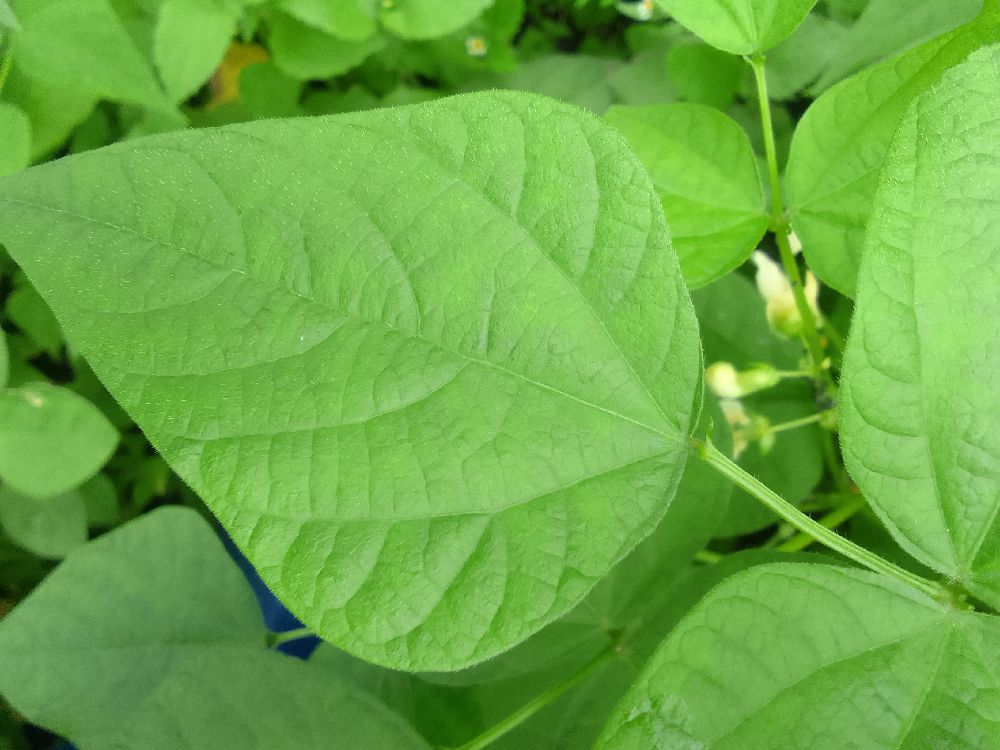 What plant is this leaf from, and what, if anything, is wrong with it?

common bean, healthy
